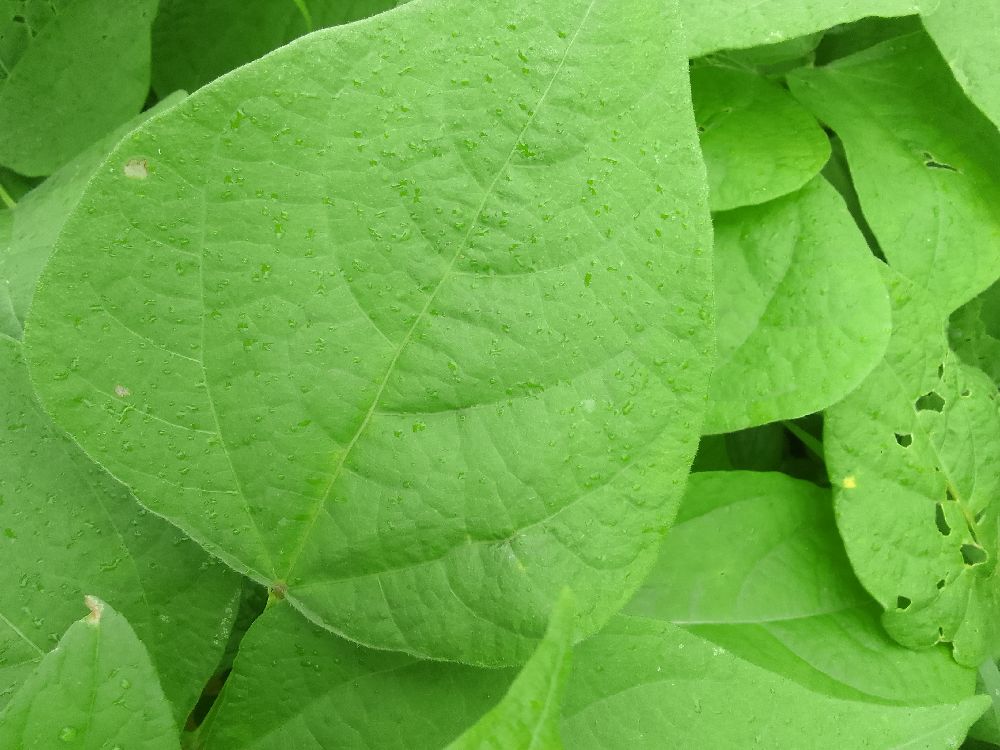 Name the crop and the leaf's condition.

common bean, healthy
